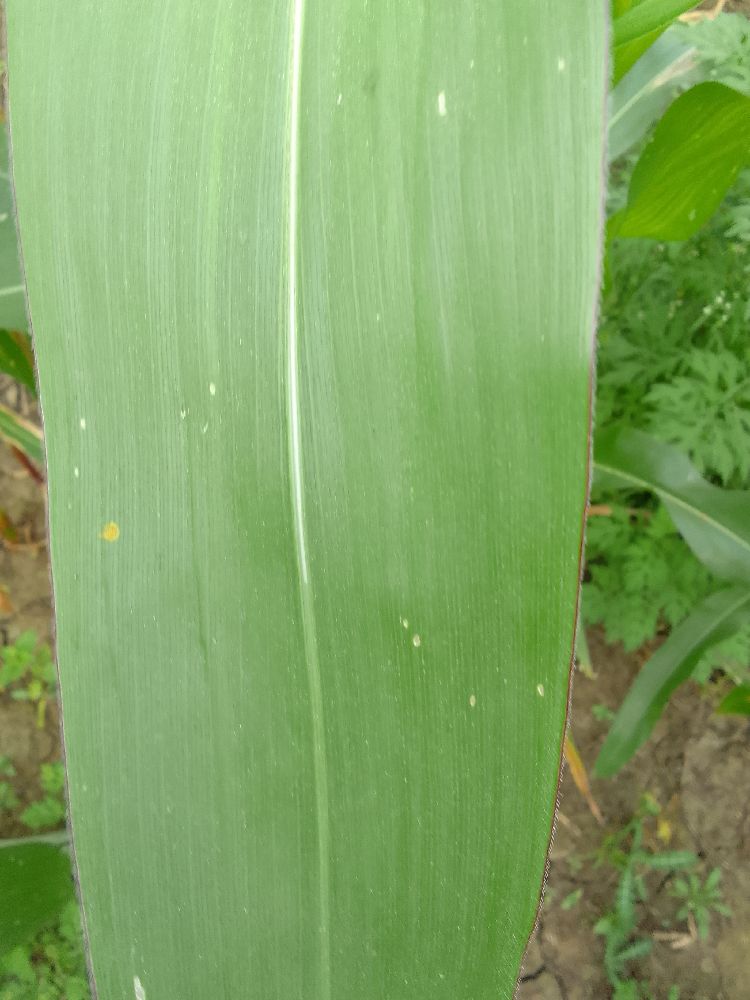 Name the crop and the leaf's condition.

maize, healthy
